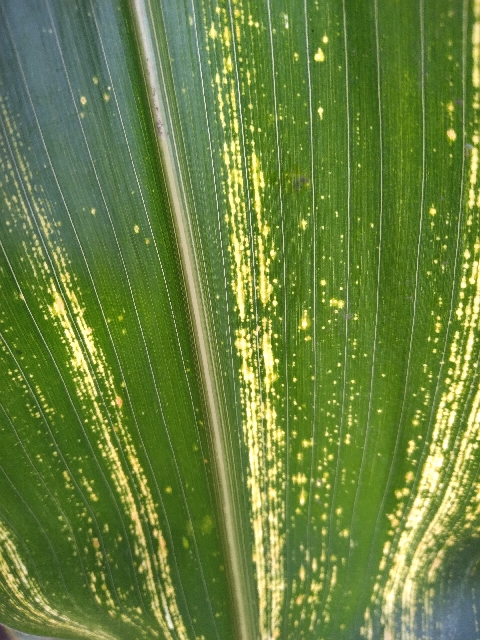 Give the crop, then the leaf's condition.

maize, maize streak virus
